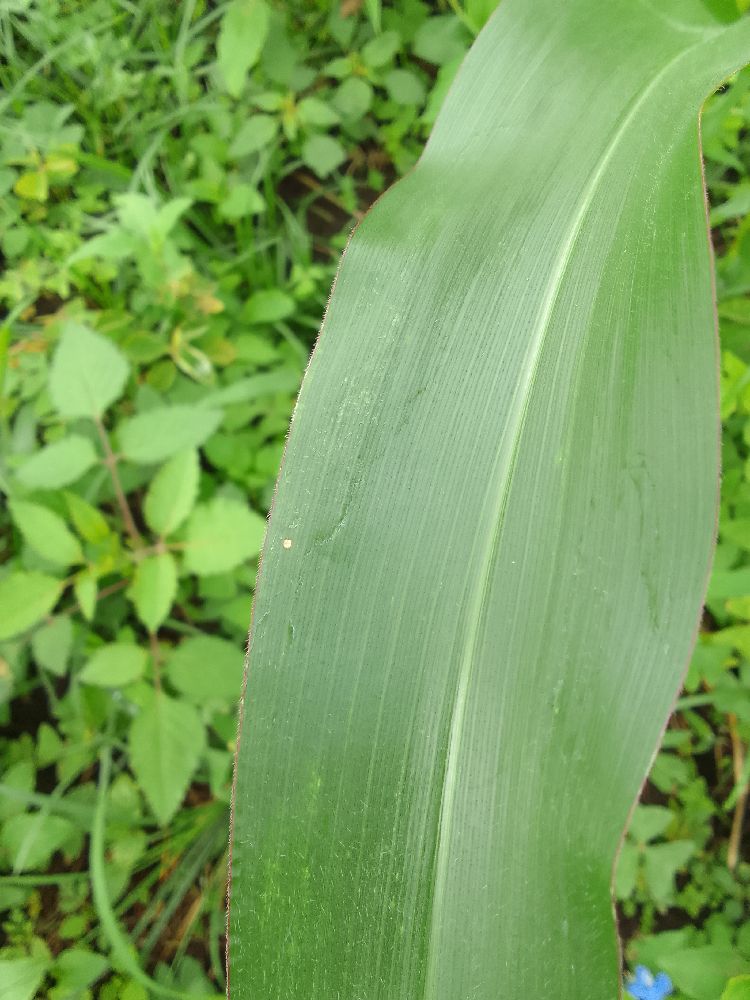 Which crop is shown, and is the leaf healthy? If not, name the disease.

maize, healthy
